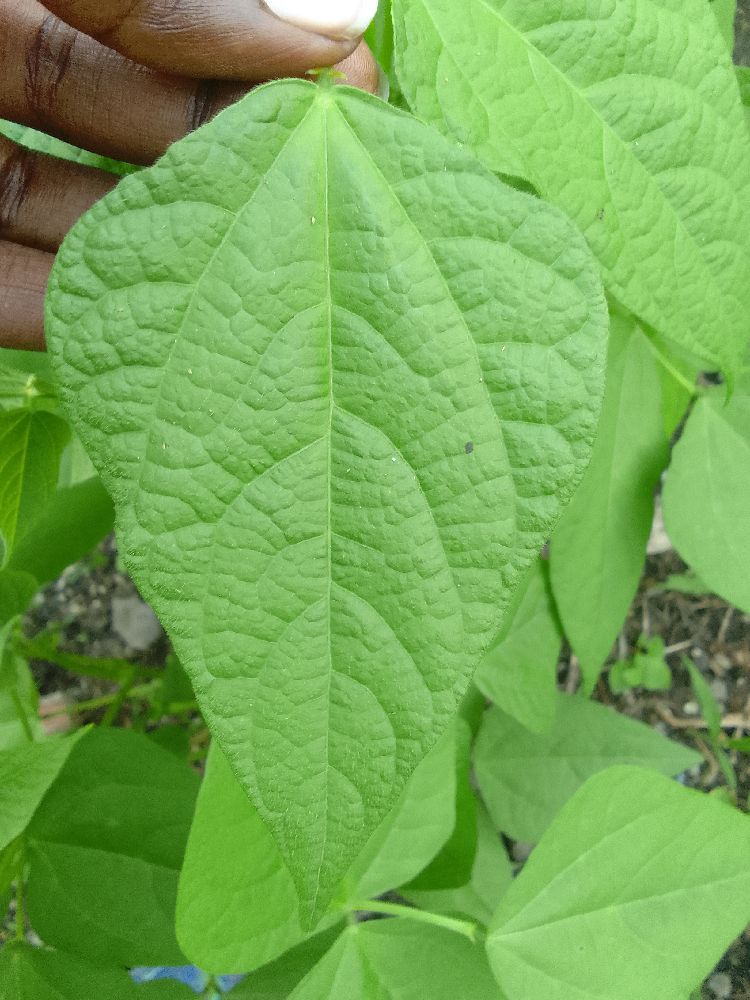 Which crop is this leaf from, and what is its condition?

common bean, healthy
